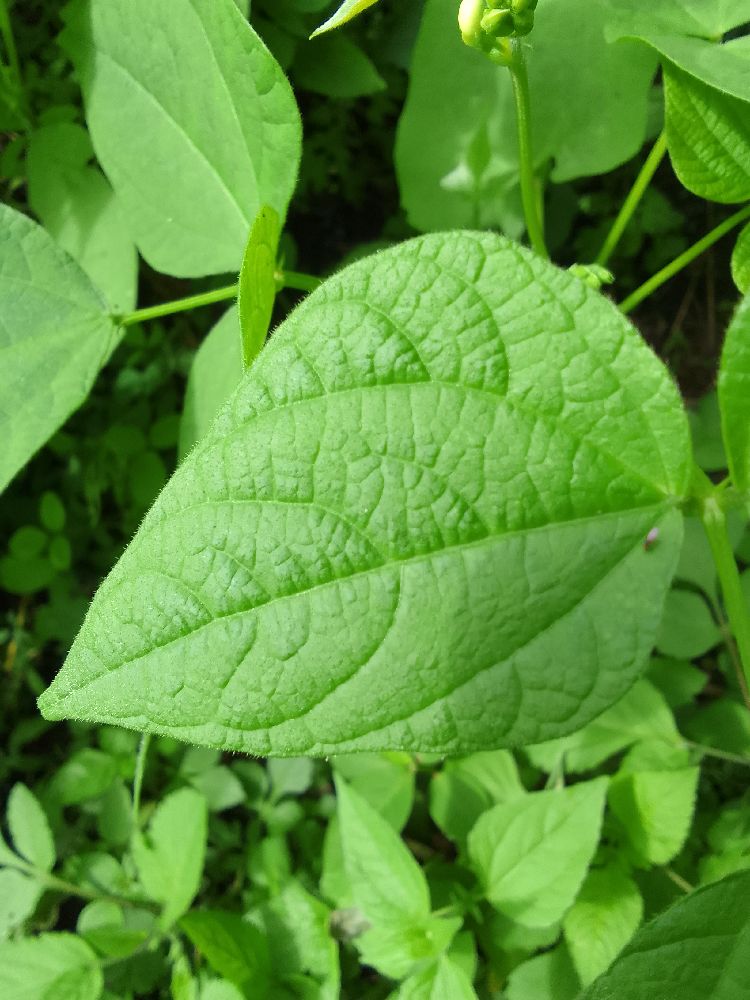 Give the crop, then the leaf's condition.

common bean, healthy
